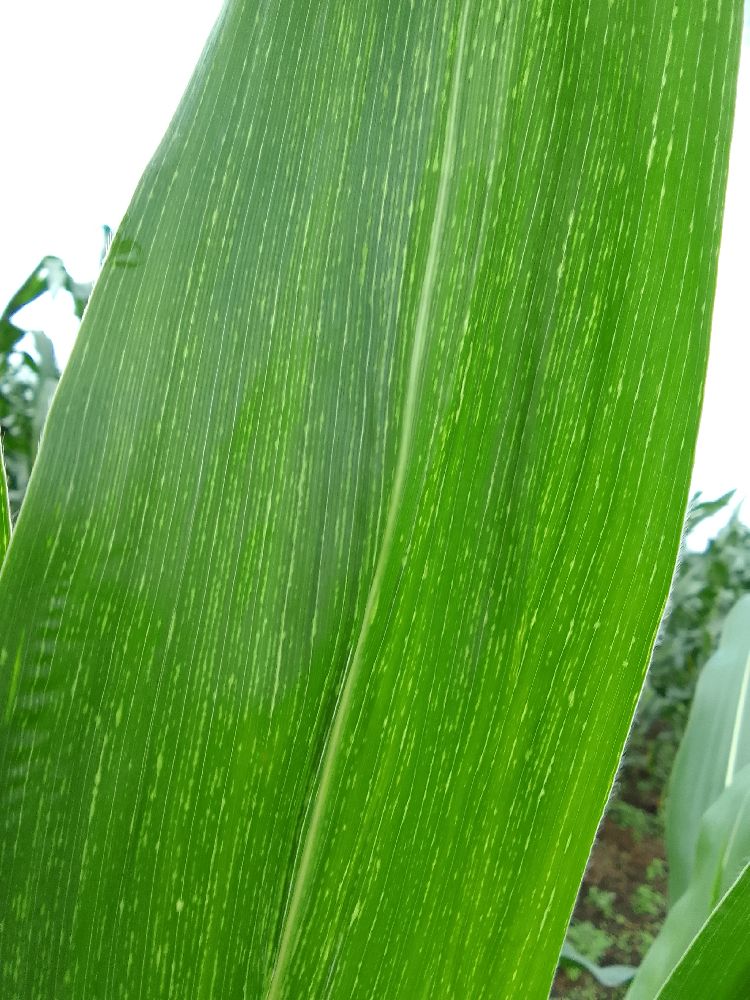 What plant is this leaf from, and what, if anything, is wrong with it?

maize, maize streak virus
